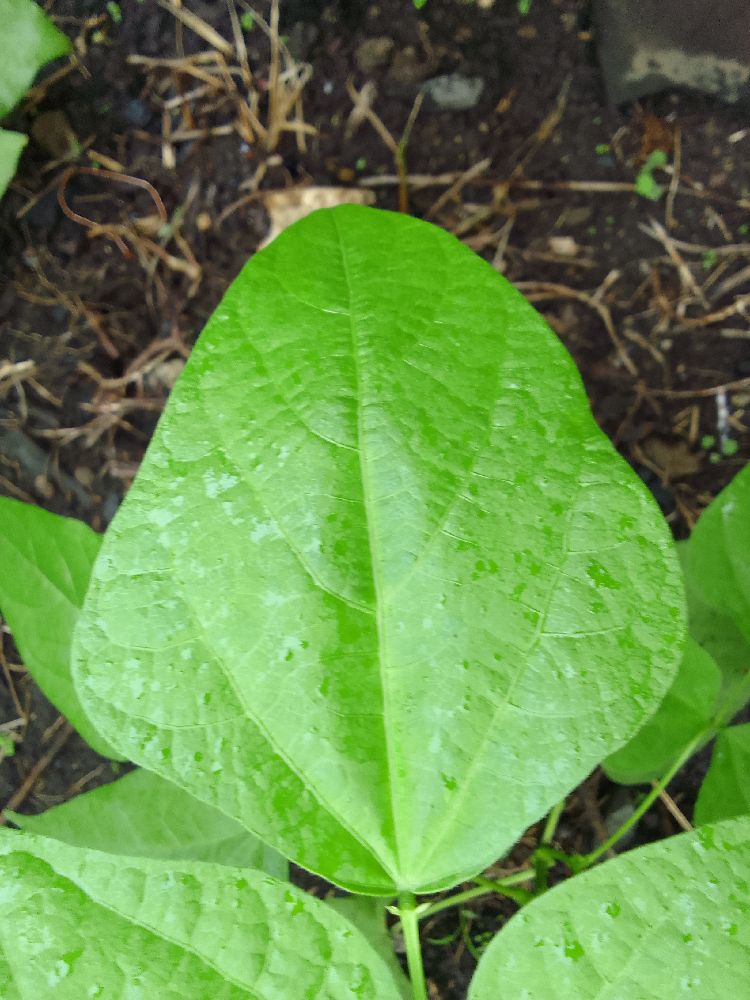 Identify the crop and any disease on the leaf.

common bean, healthy
